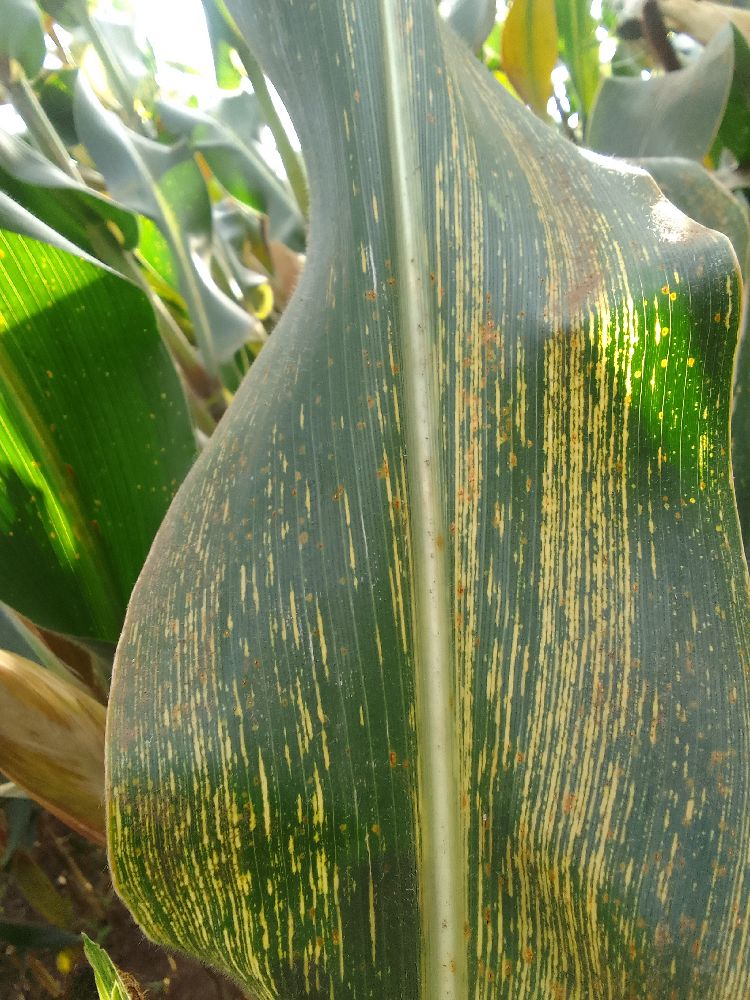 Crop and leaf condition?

maize, maize streak virus
